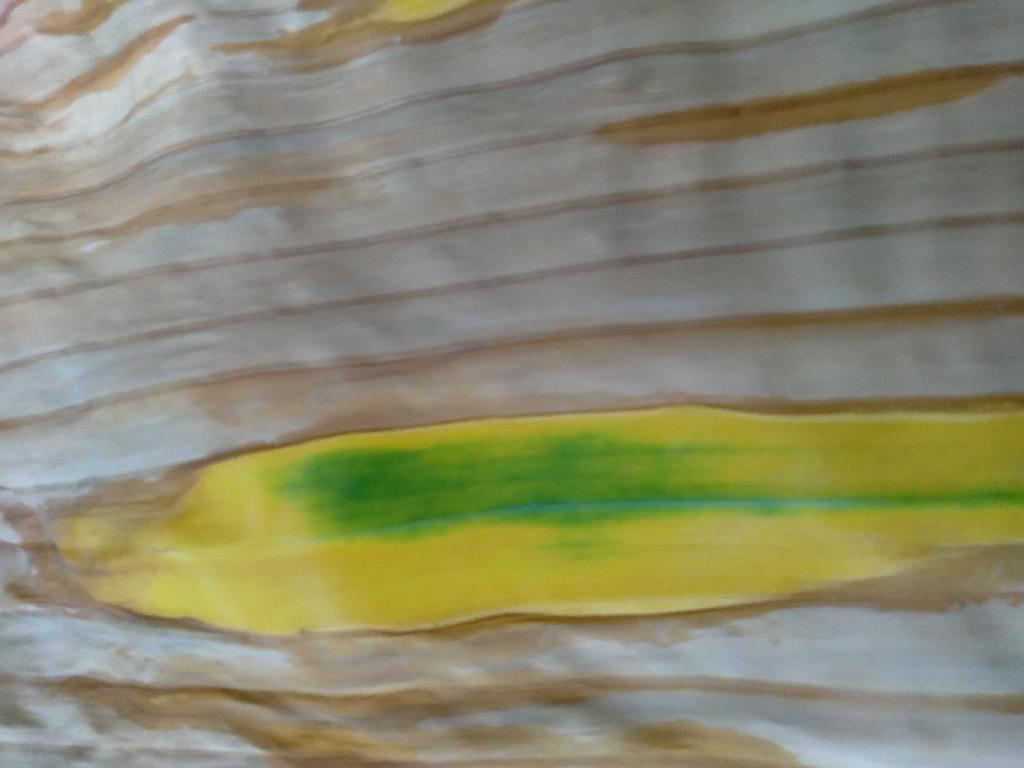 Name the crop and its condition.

banana, fusarium wilt race 1
